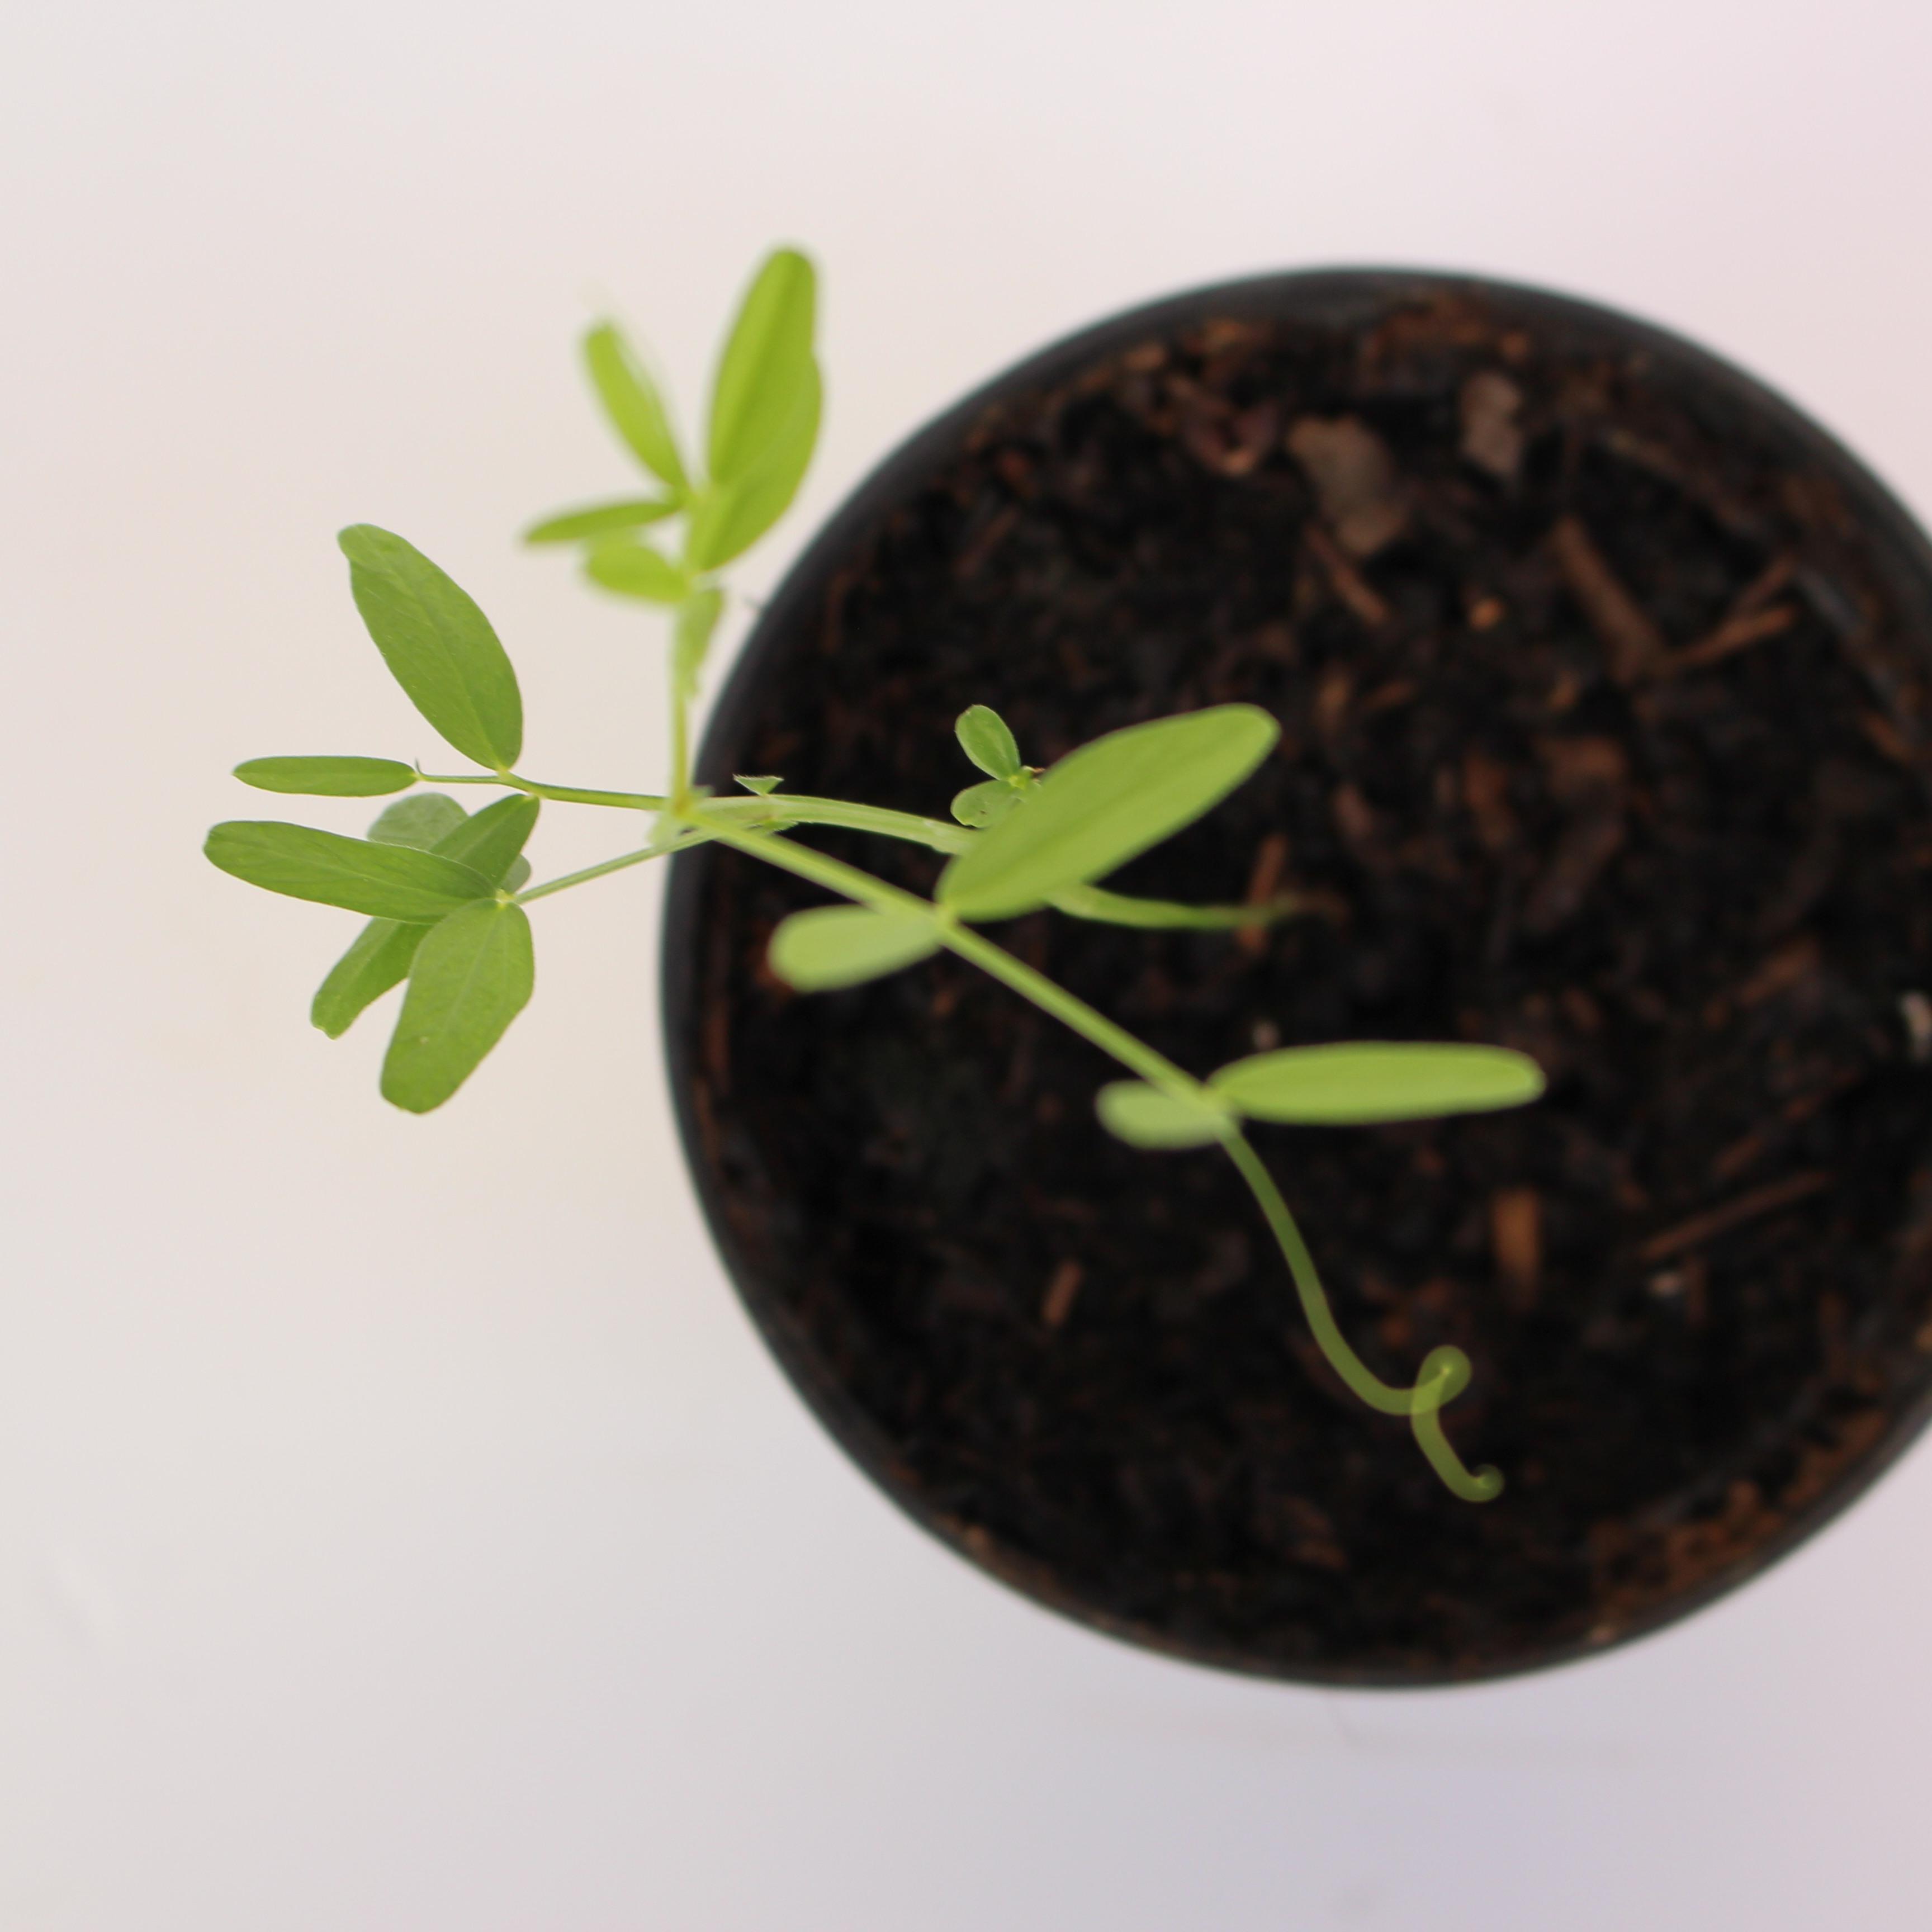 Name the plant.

Vicia sativa
